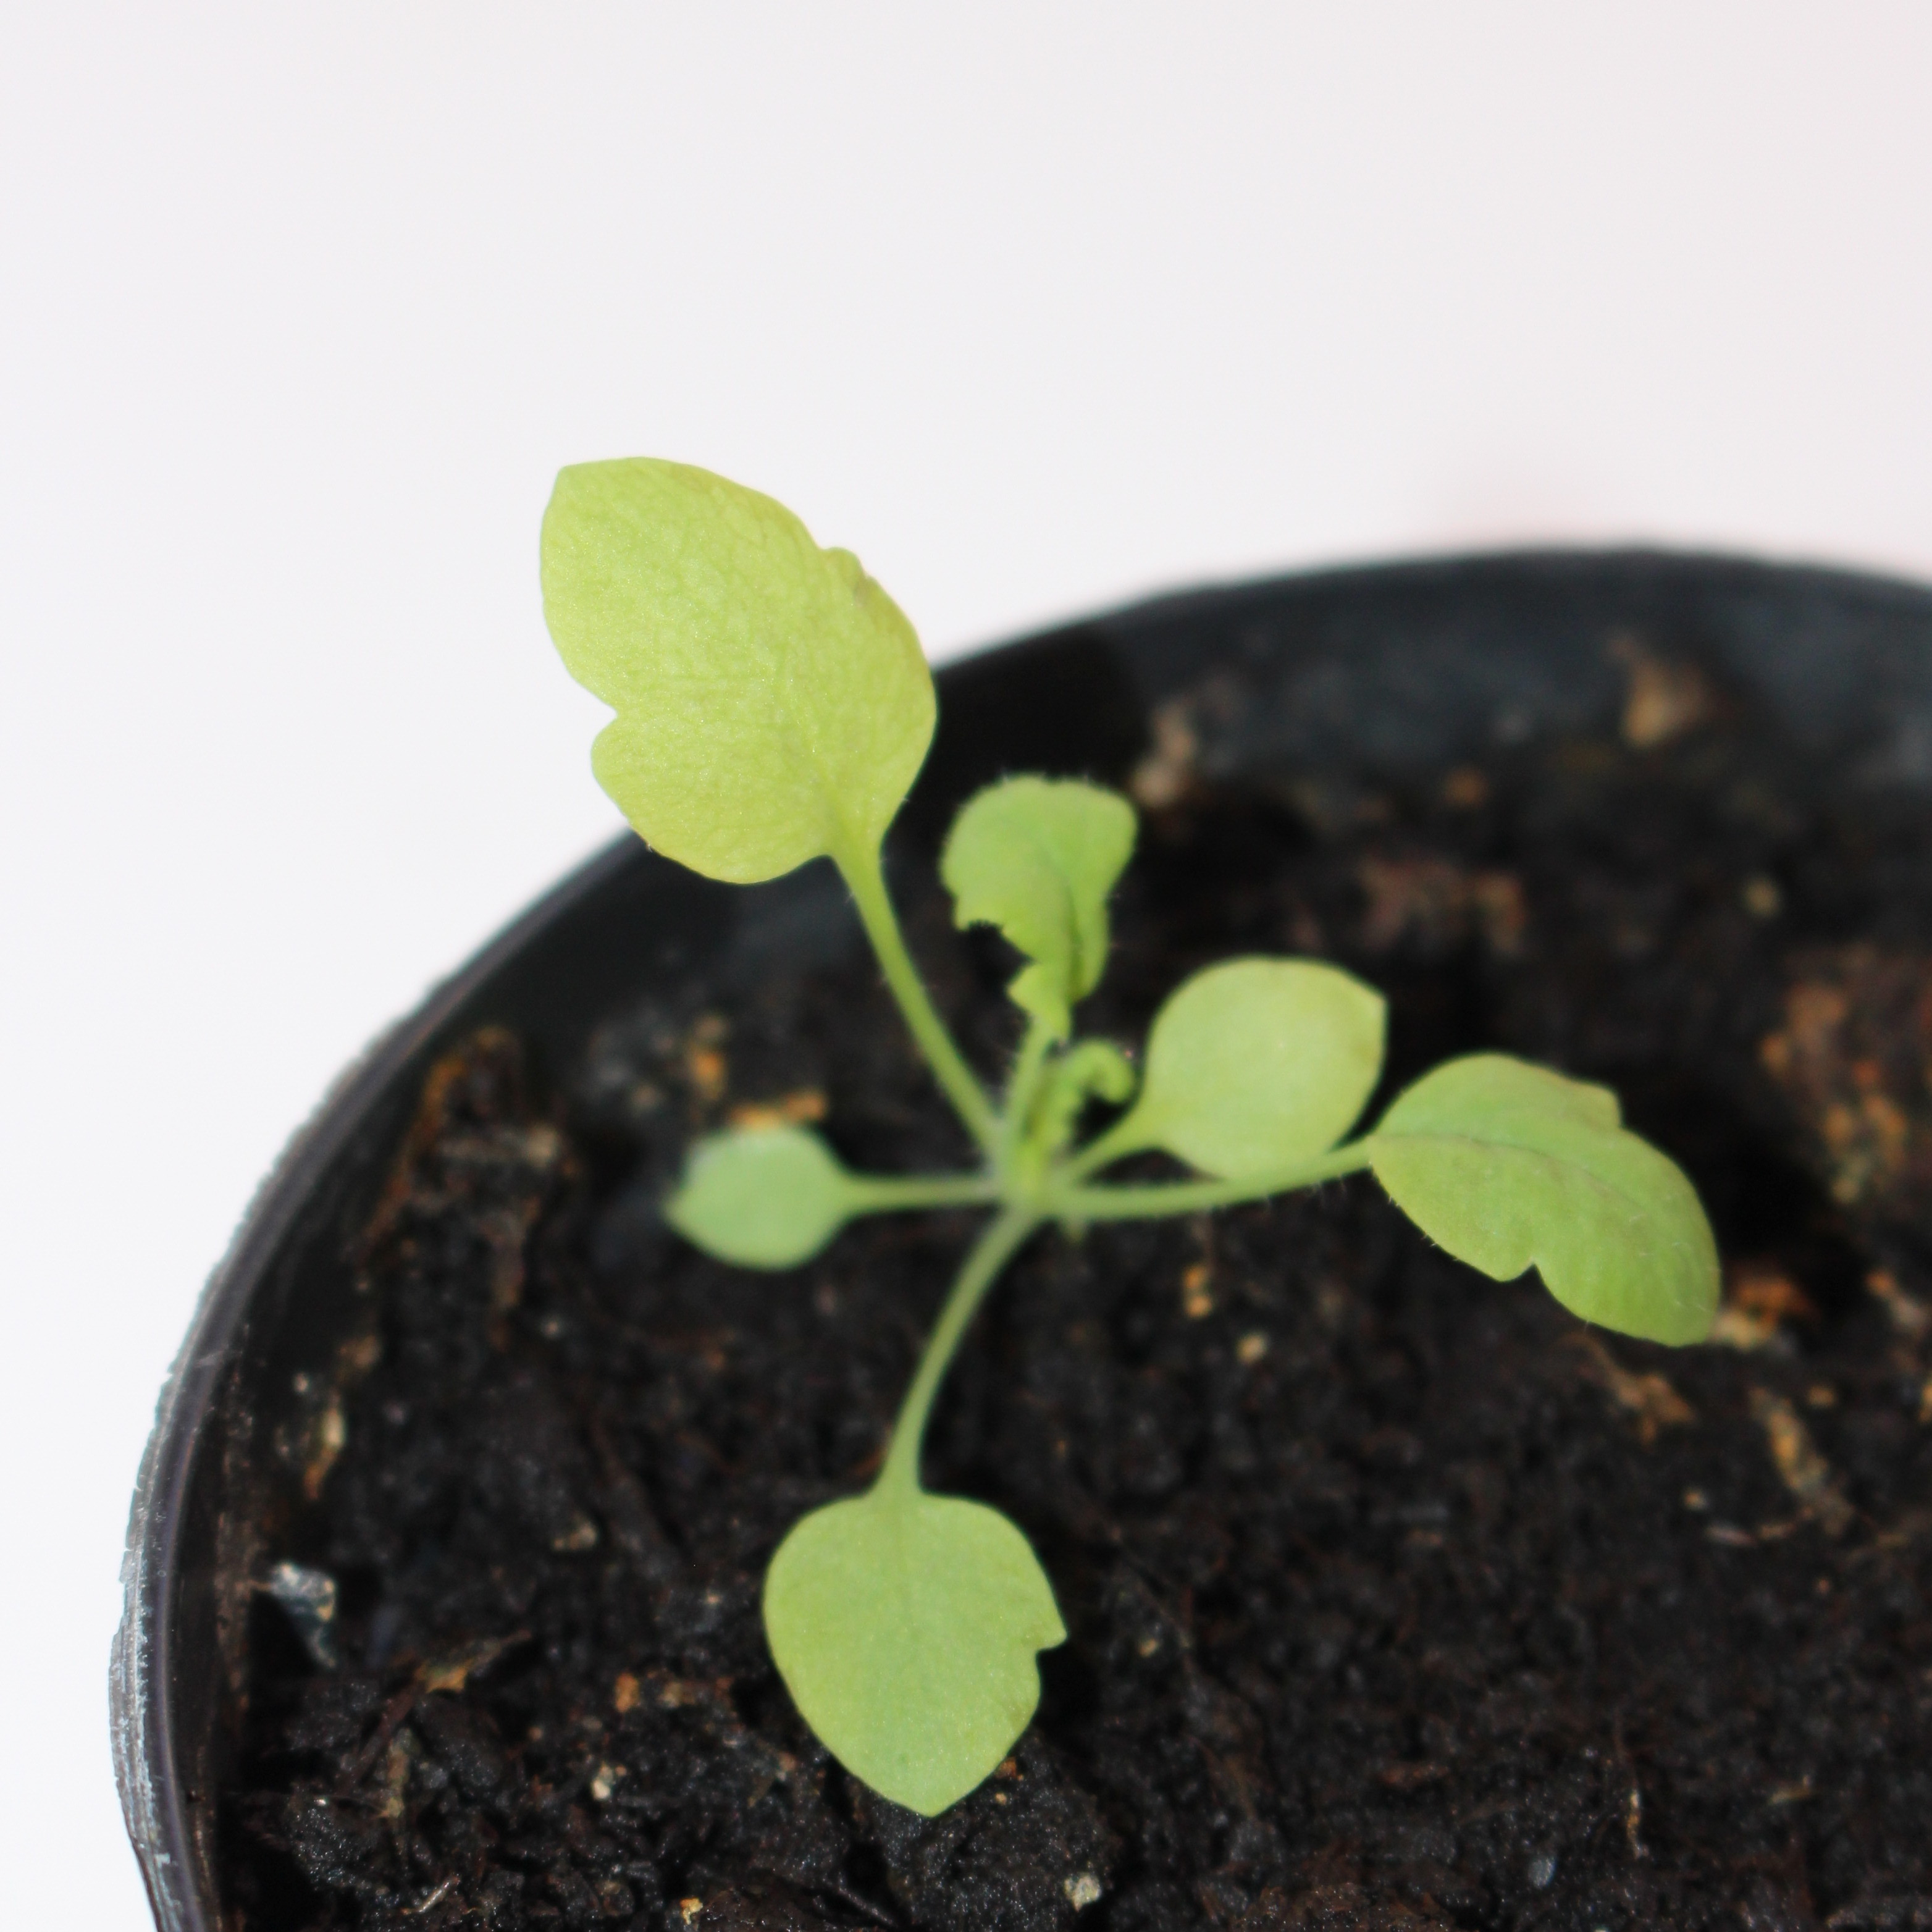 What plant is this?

Papaver rhoeas
